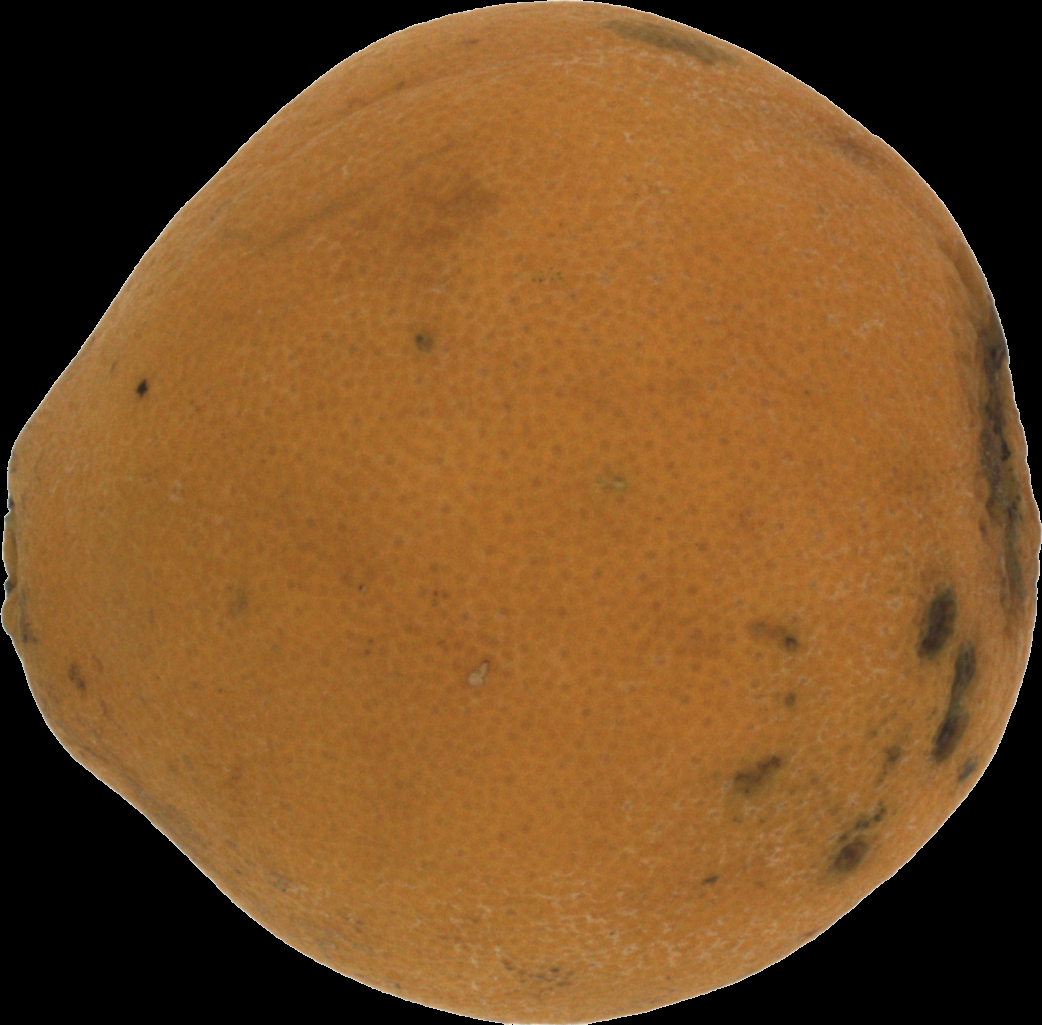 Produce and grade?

orange, bad
